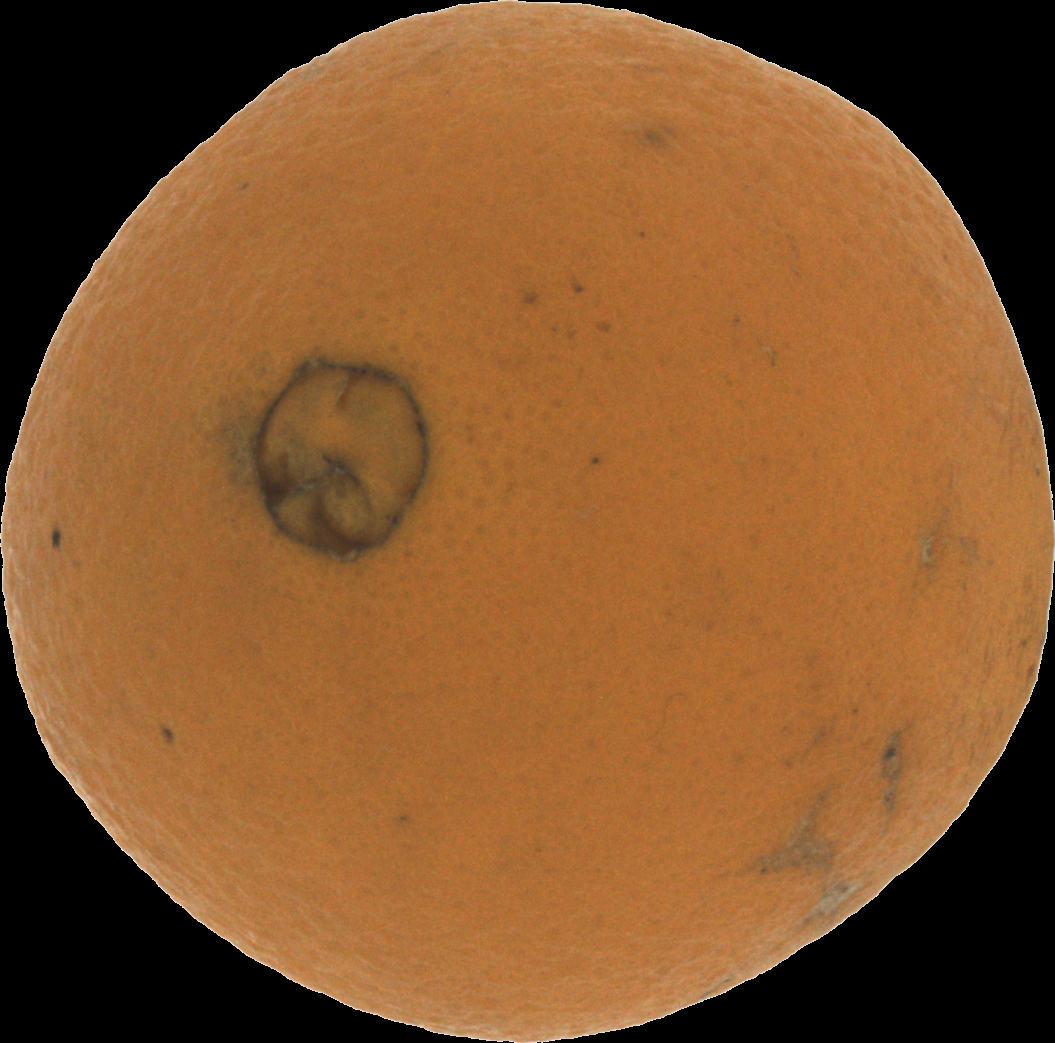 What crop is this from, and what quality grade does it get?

orange, bad
